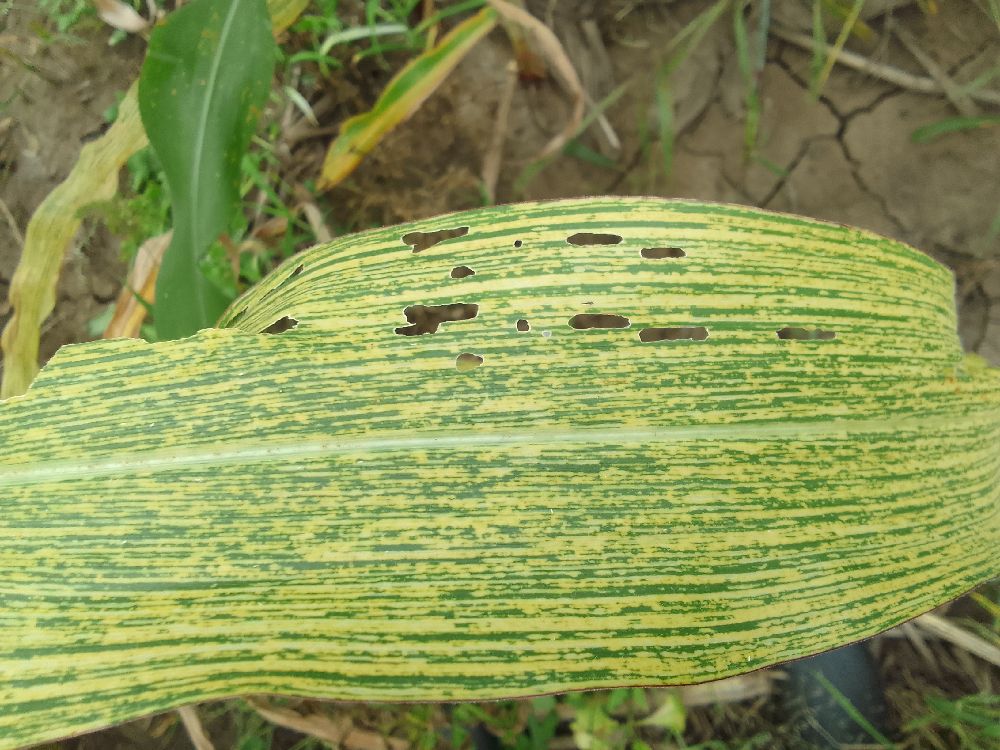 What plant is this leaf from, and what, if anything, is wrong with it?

maize, maize streak virus
